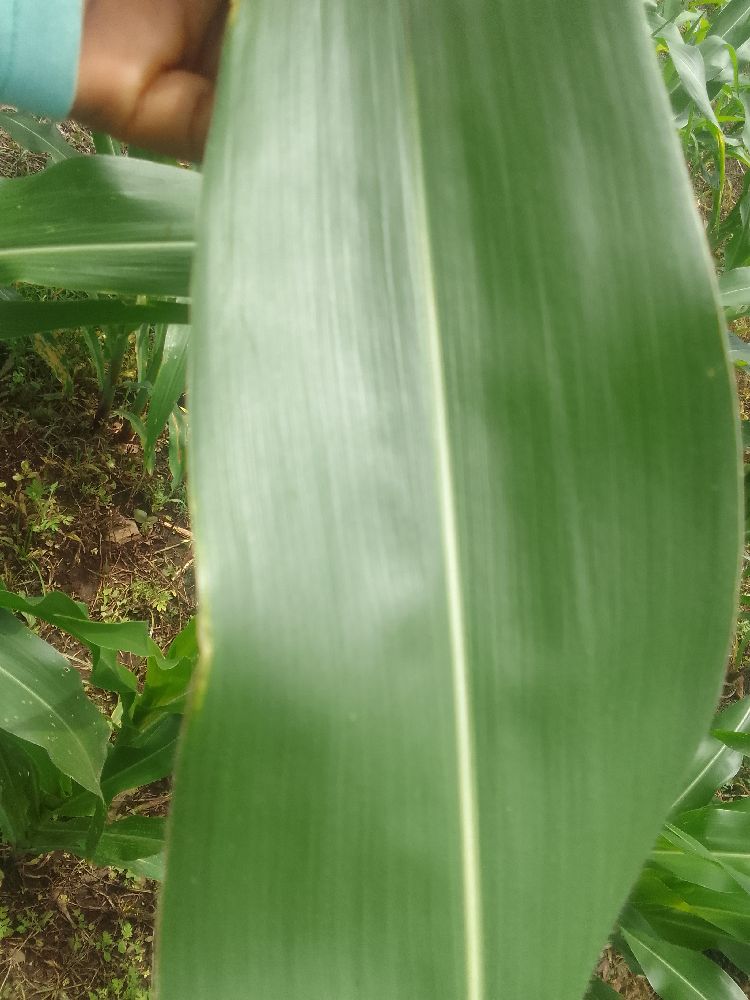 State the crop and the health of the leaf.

maize, healthy
